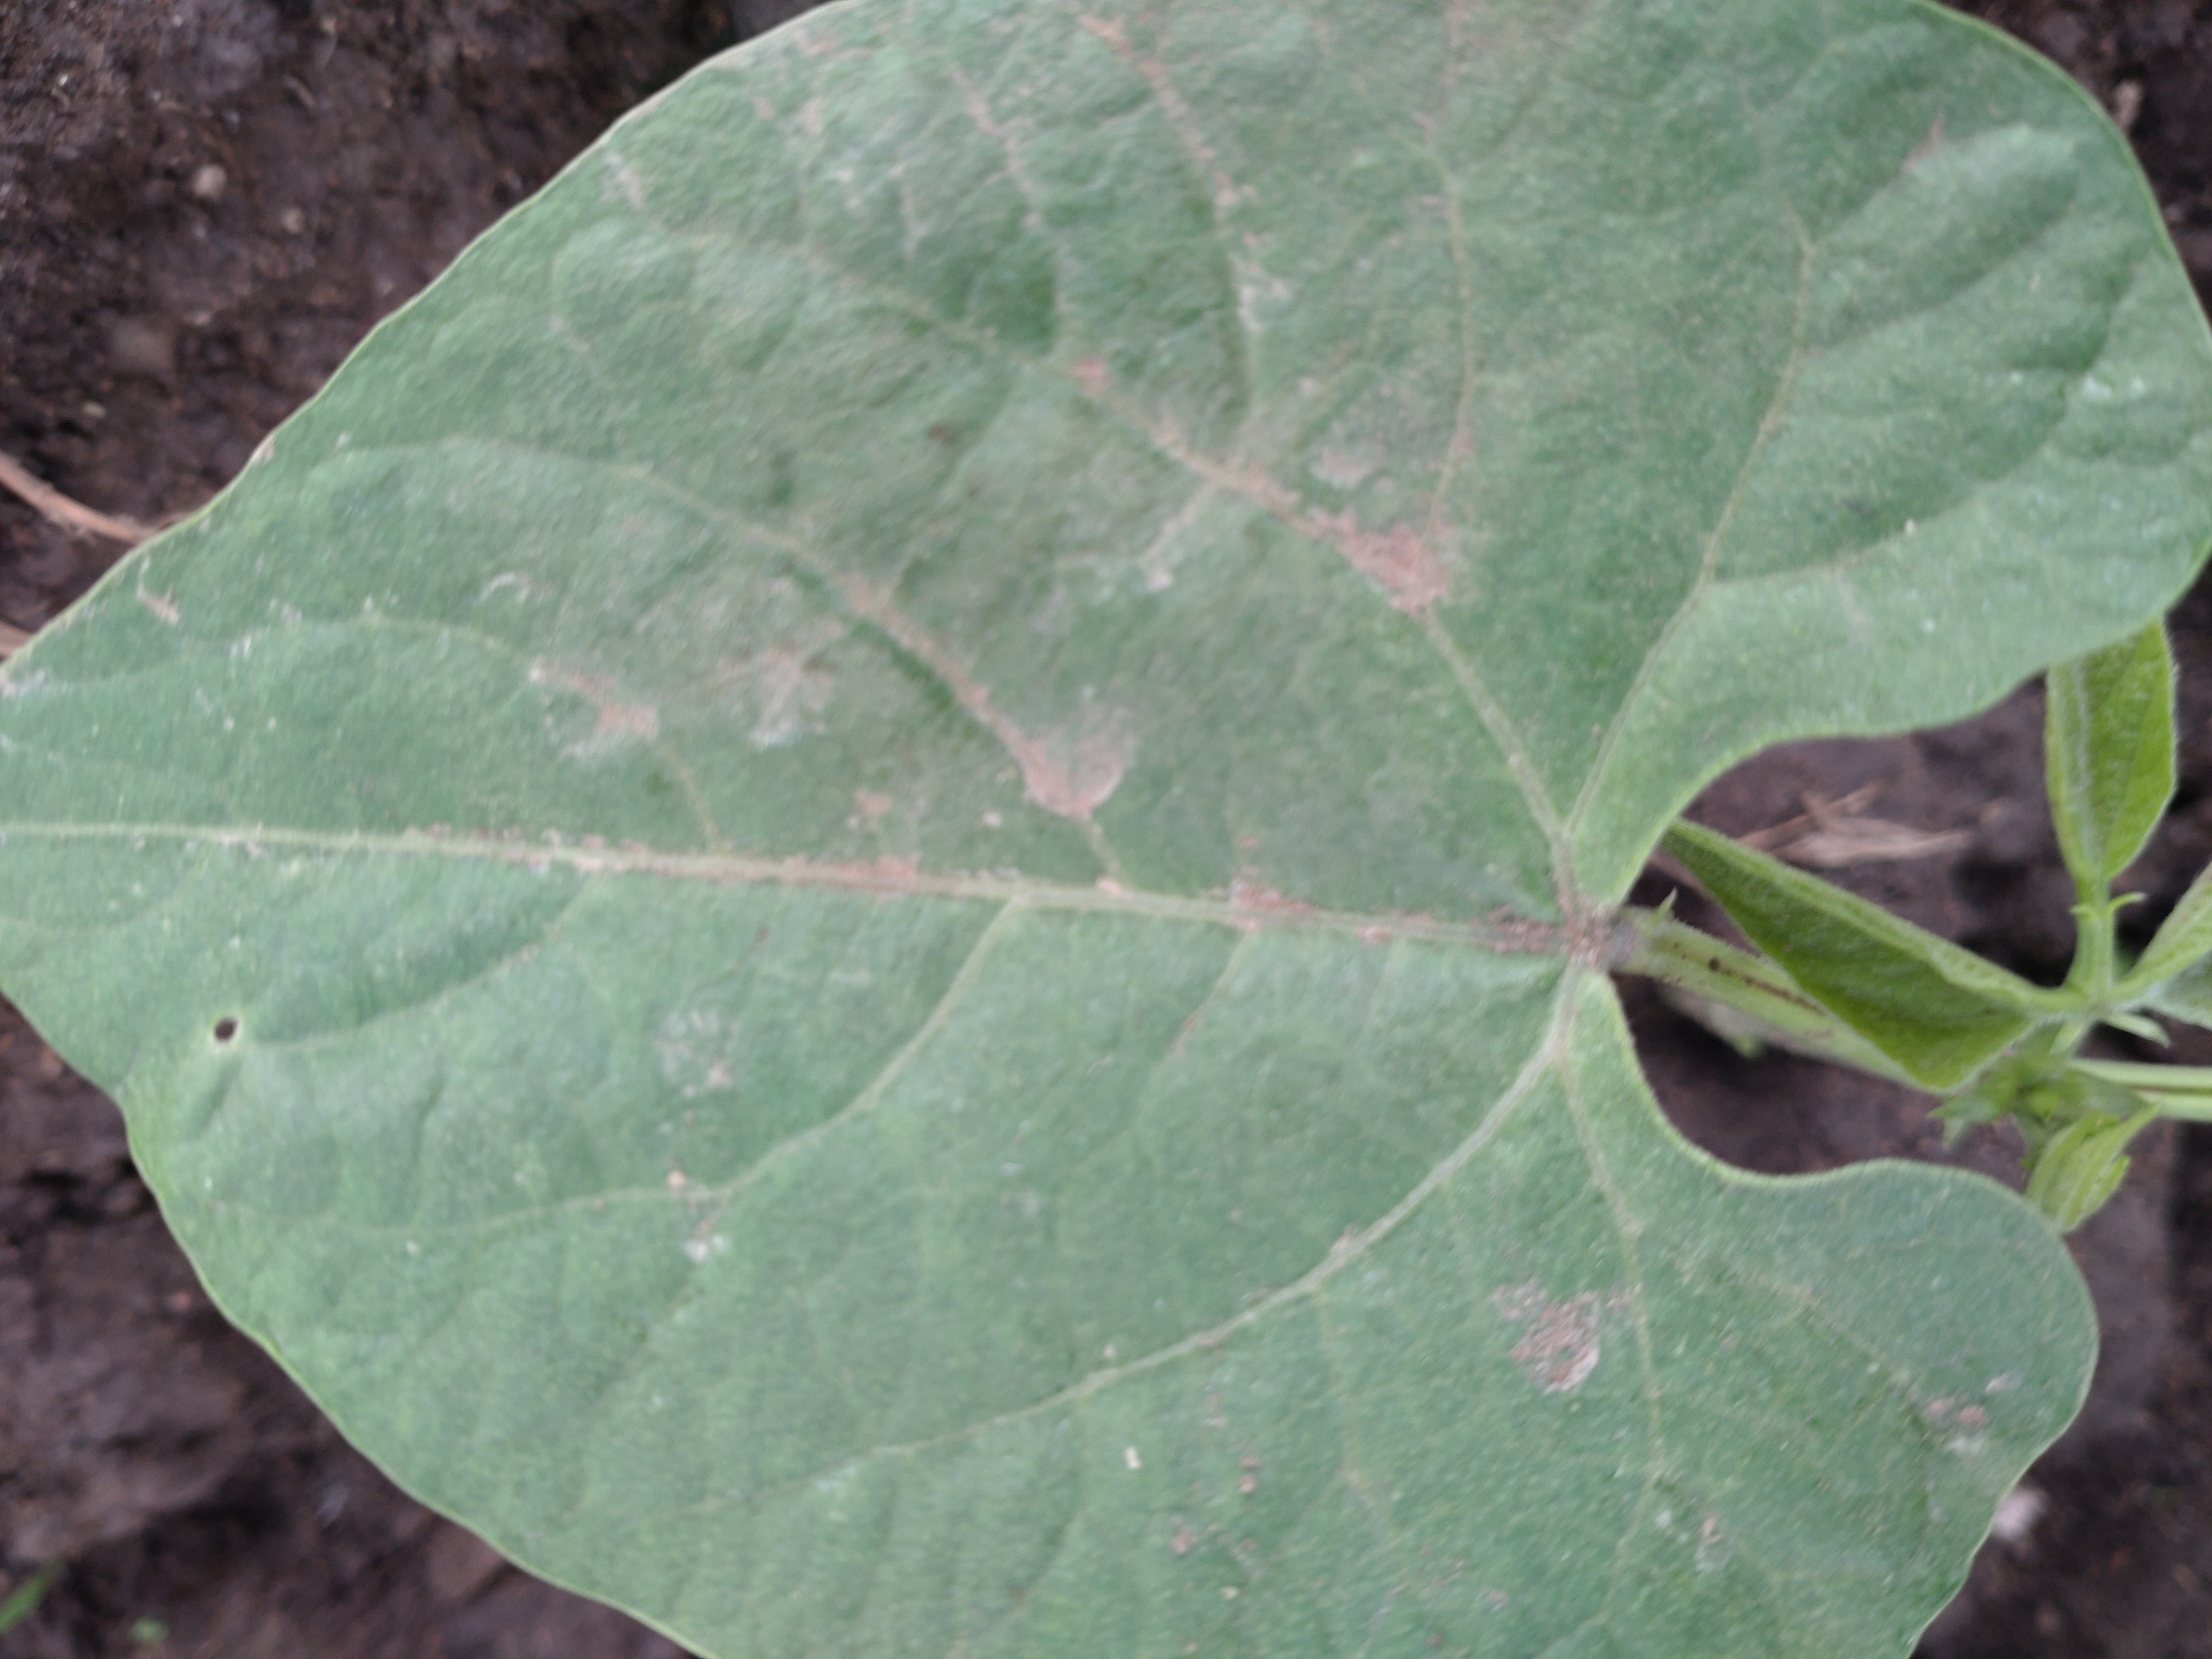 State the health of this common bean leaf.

healthy
